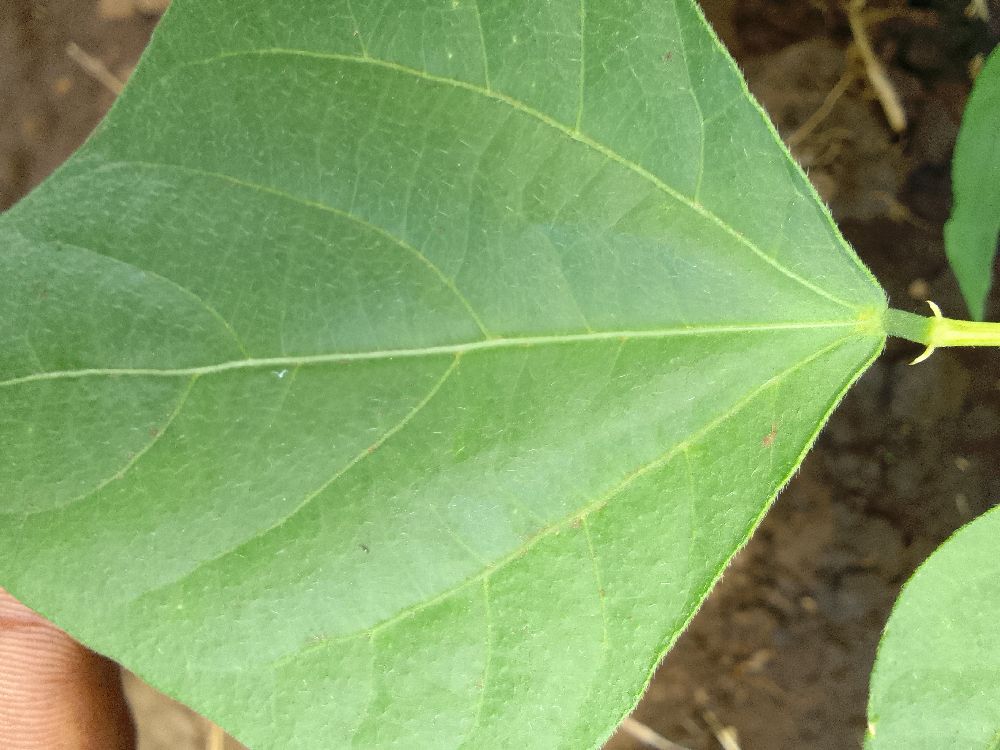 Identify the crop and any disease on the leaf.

common bean, healthy
